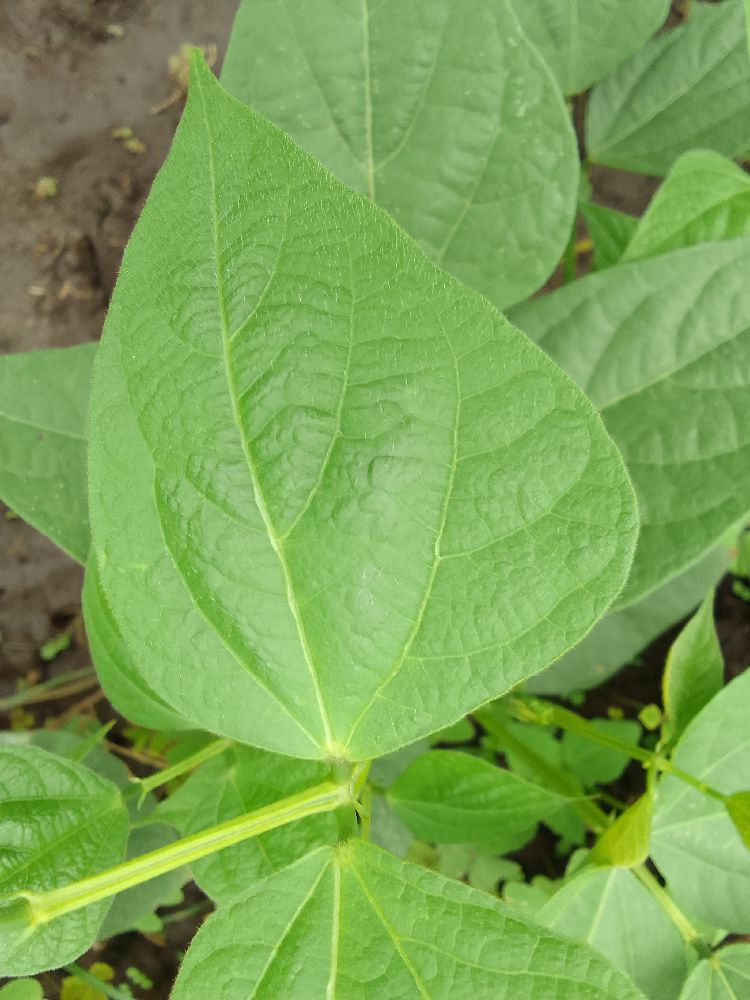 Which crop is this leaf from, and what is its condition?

common bean, healthy
